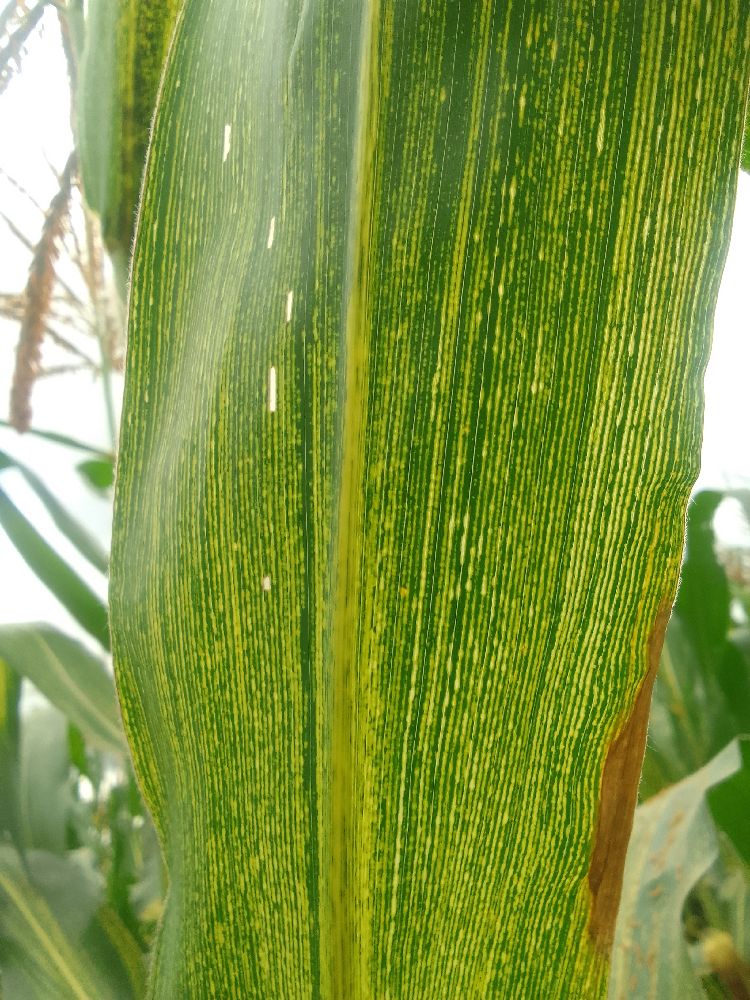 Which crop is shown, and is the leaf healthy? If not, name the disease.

maize, maize streak virus
